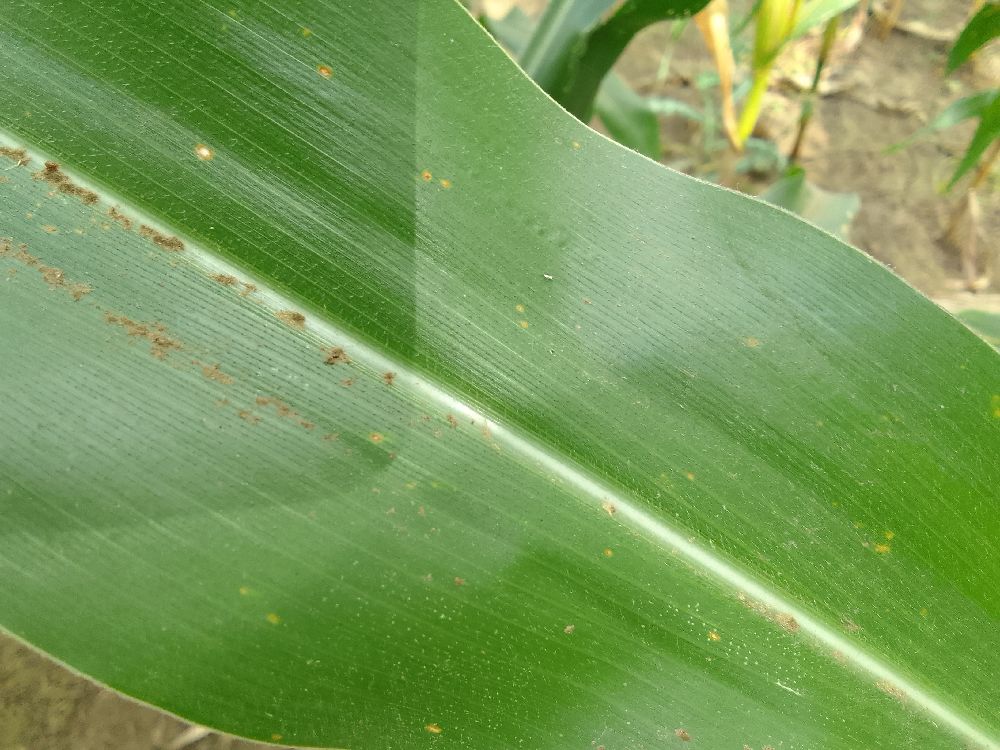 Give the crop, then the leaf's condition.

maize, healthy
